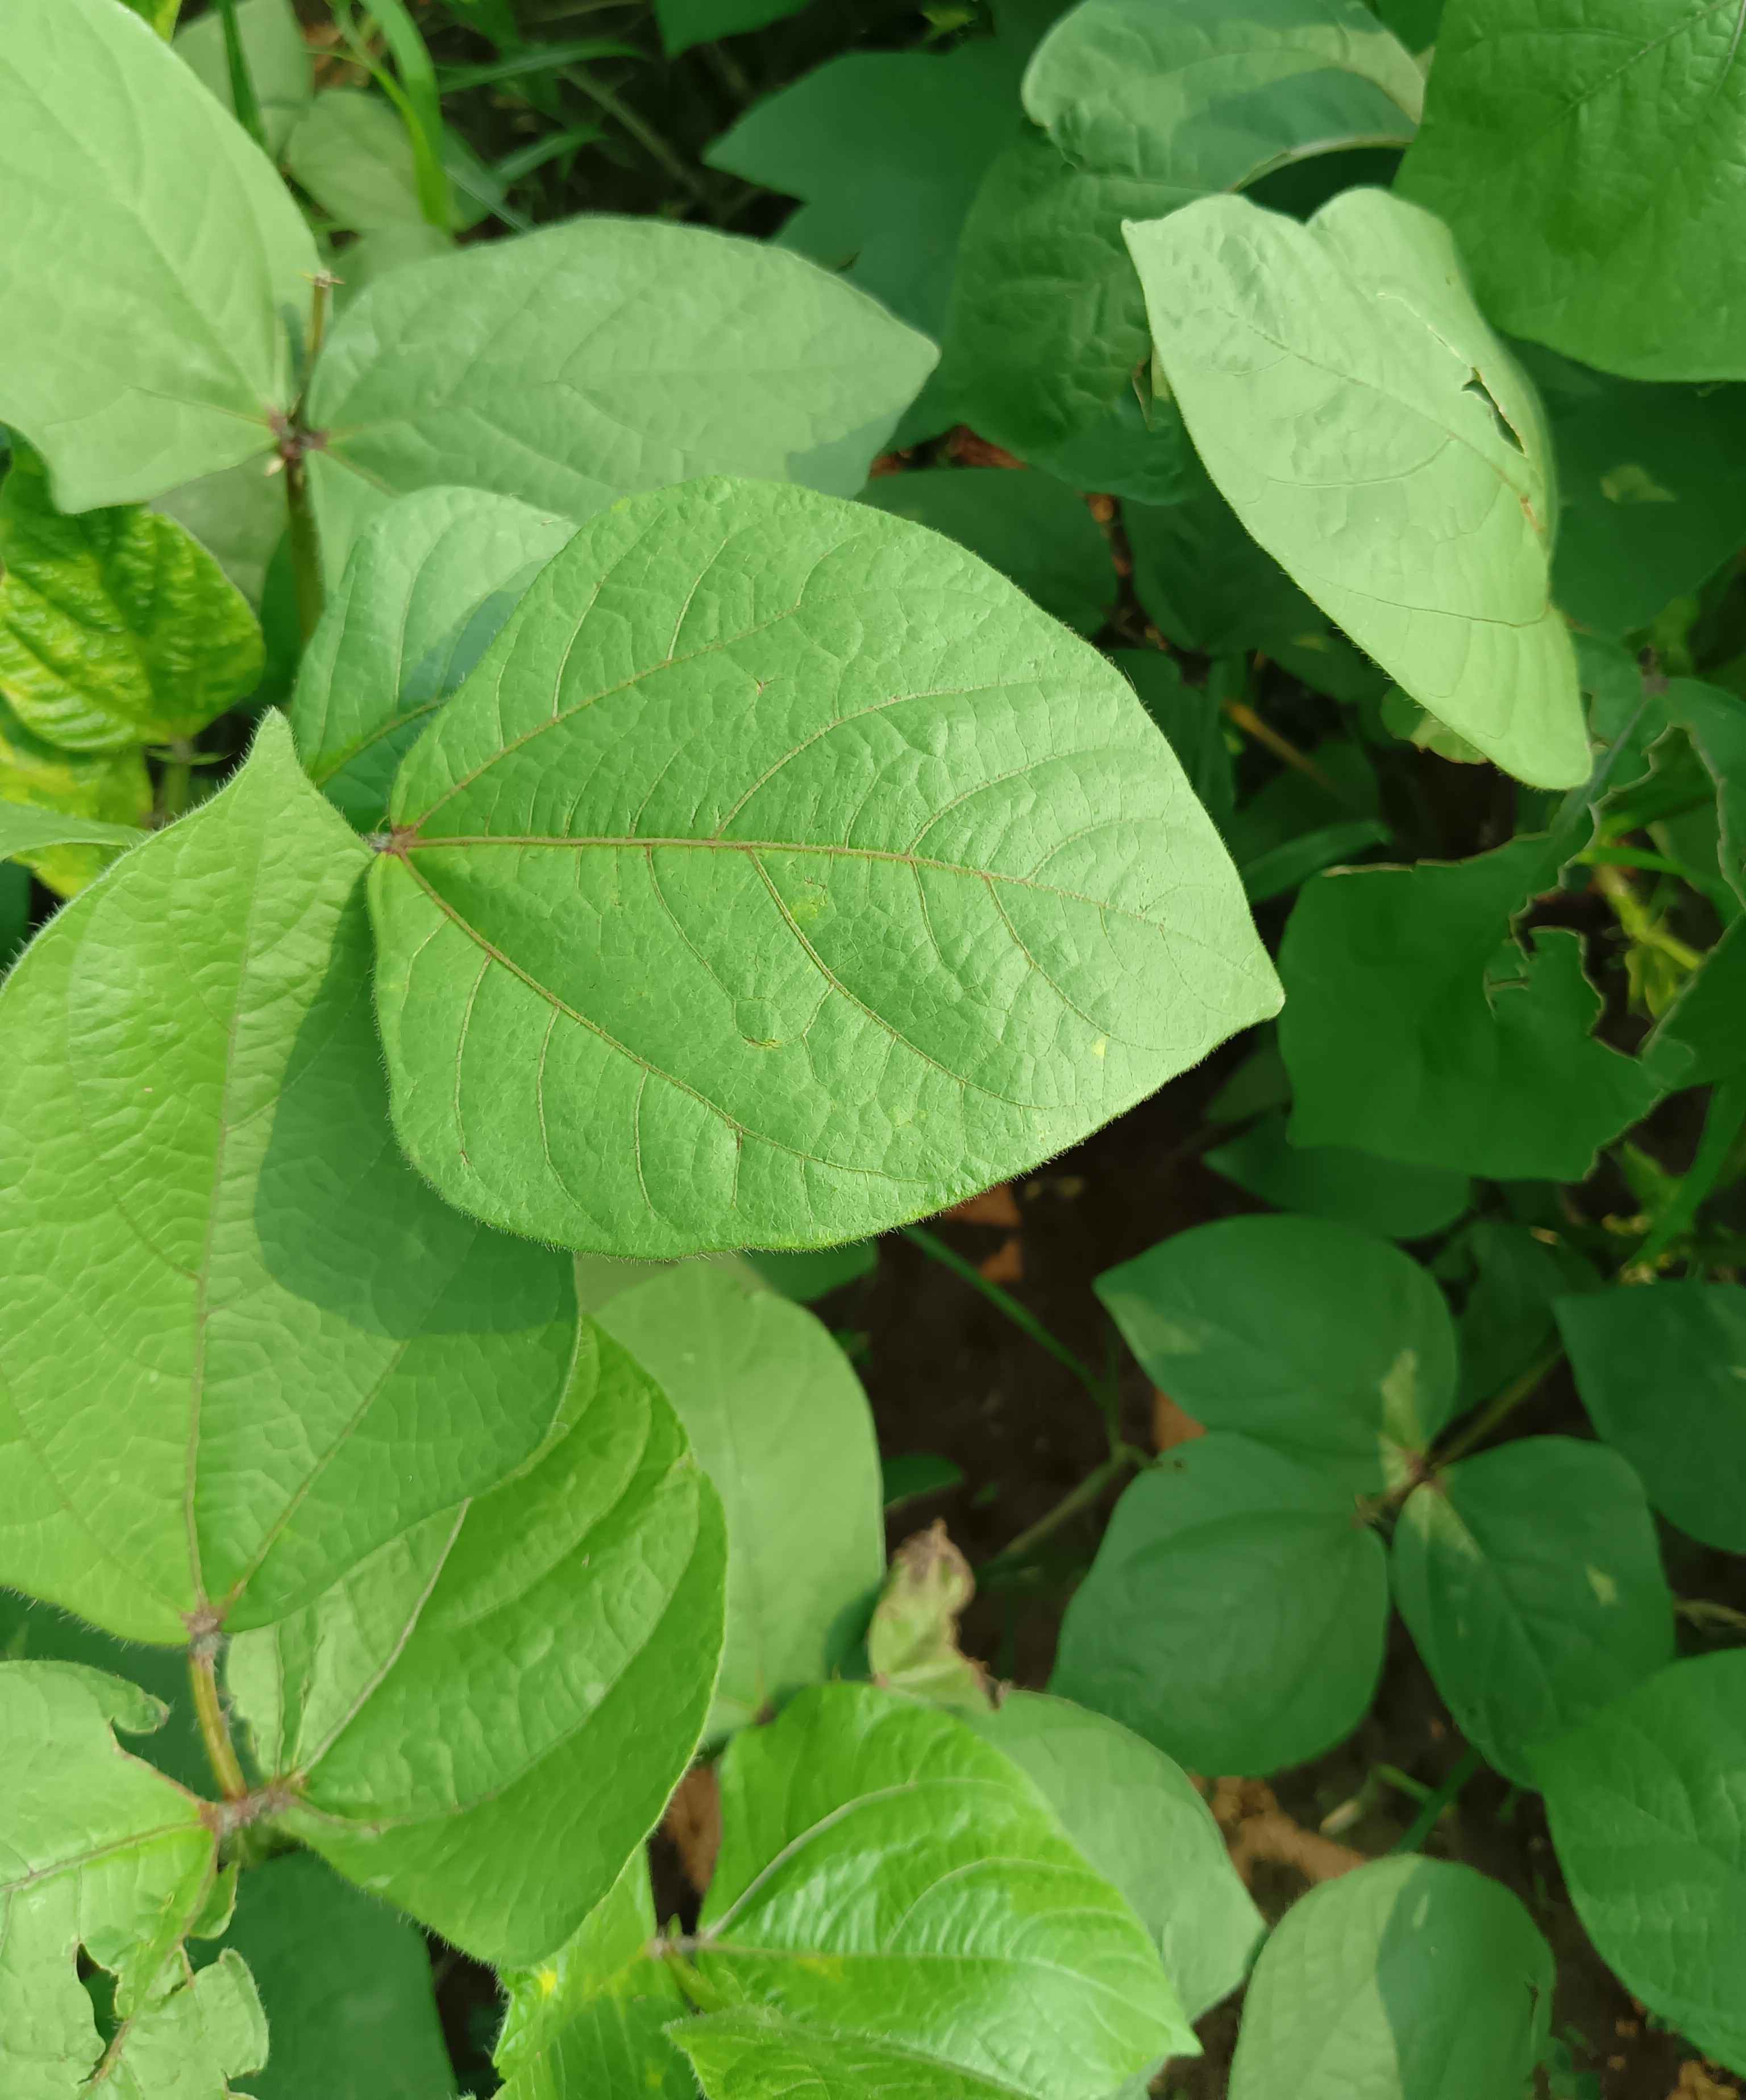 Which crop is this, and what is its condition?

mungbean, healthy
